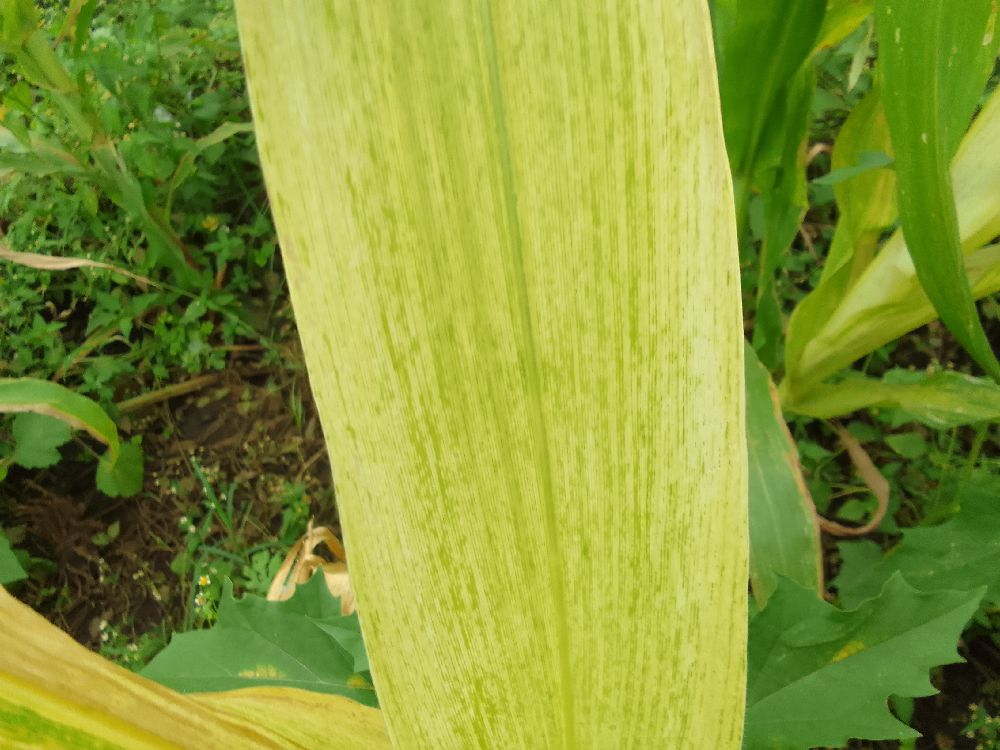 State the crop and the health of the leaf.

maize, maize lethal necrosis
